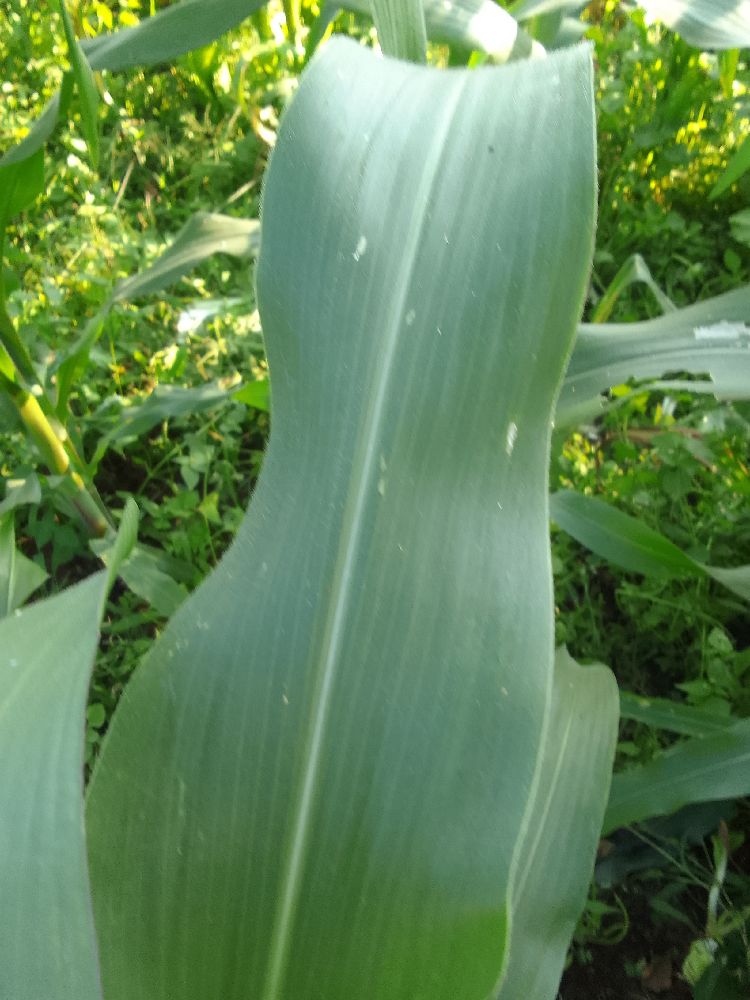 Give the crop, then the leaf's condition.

maize, healthy
